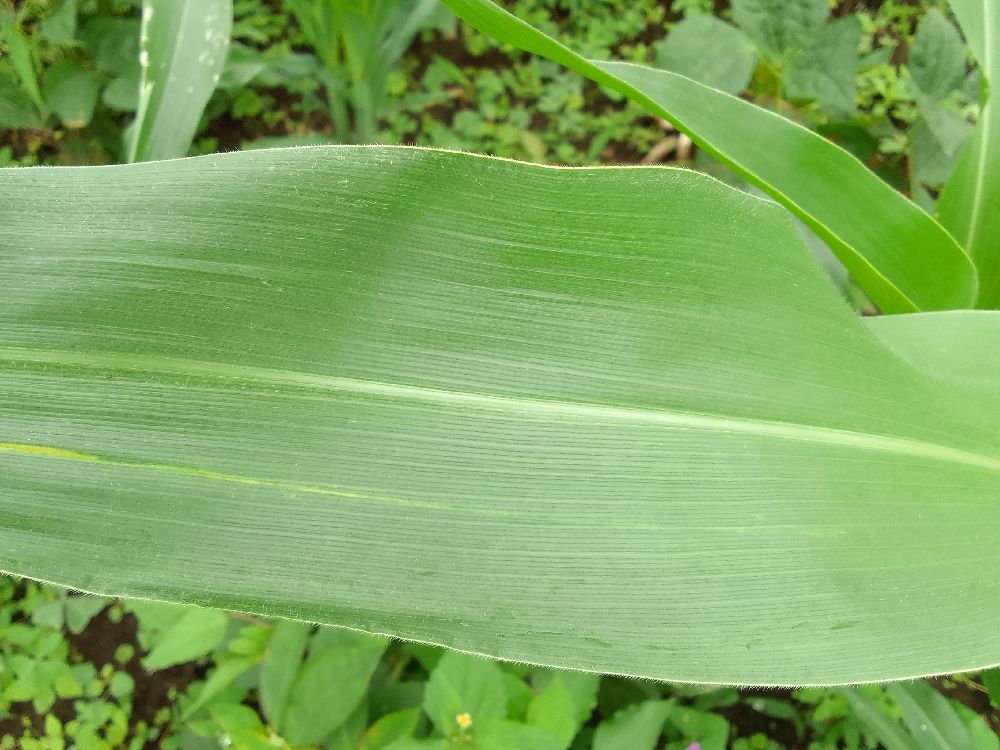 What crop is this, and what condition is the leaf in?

maize, healthy
